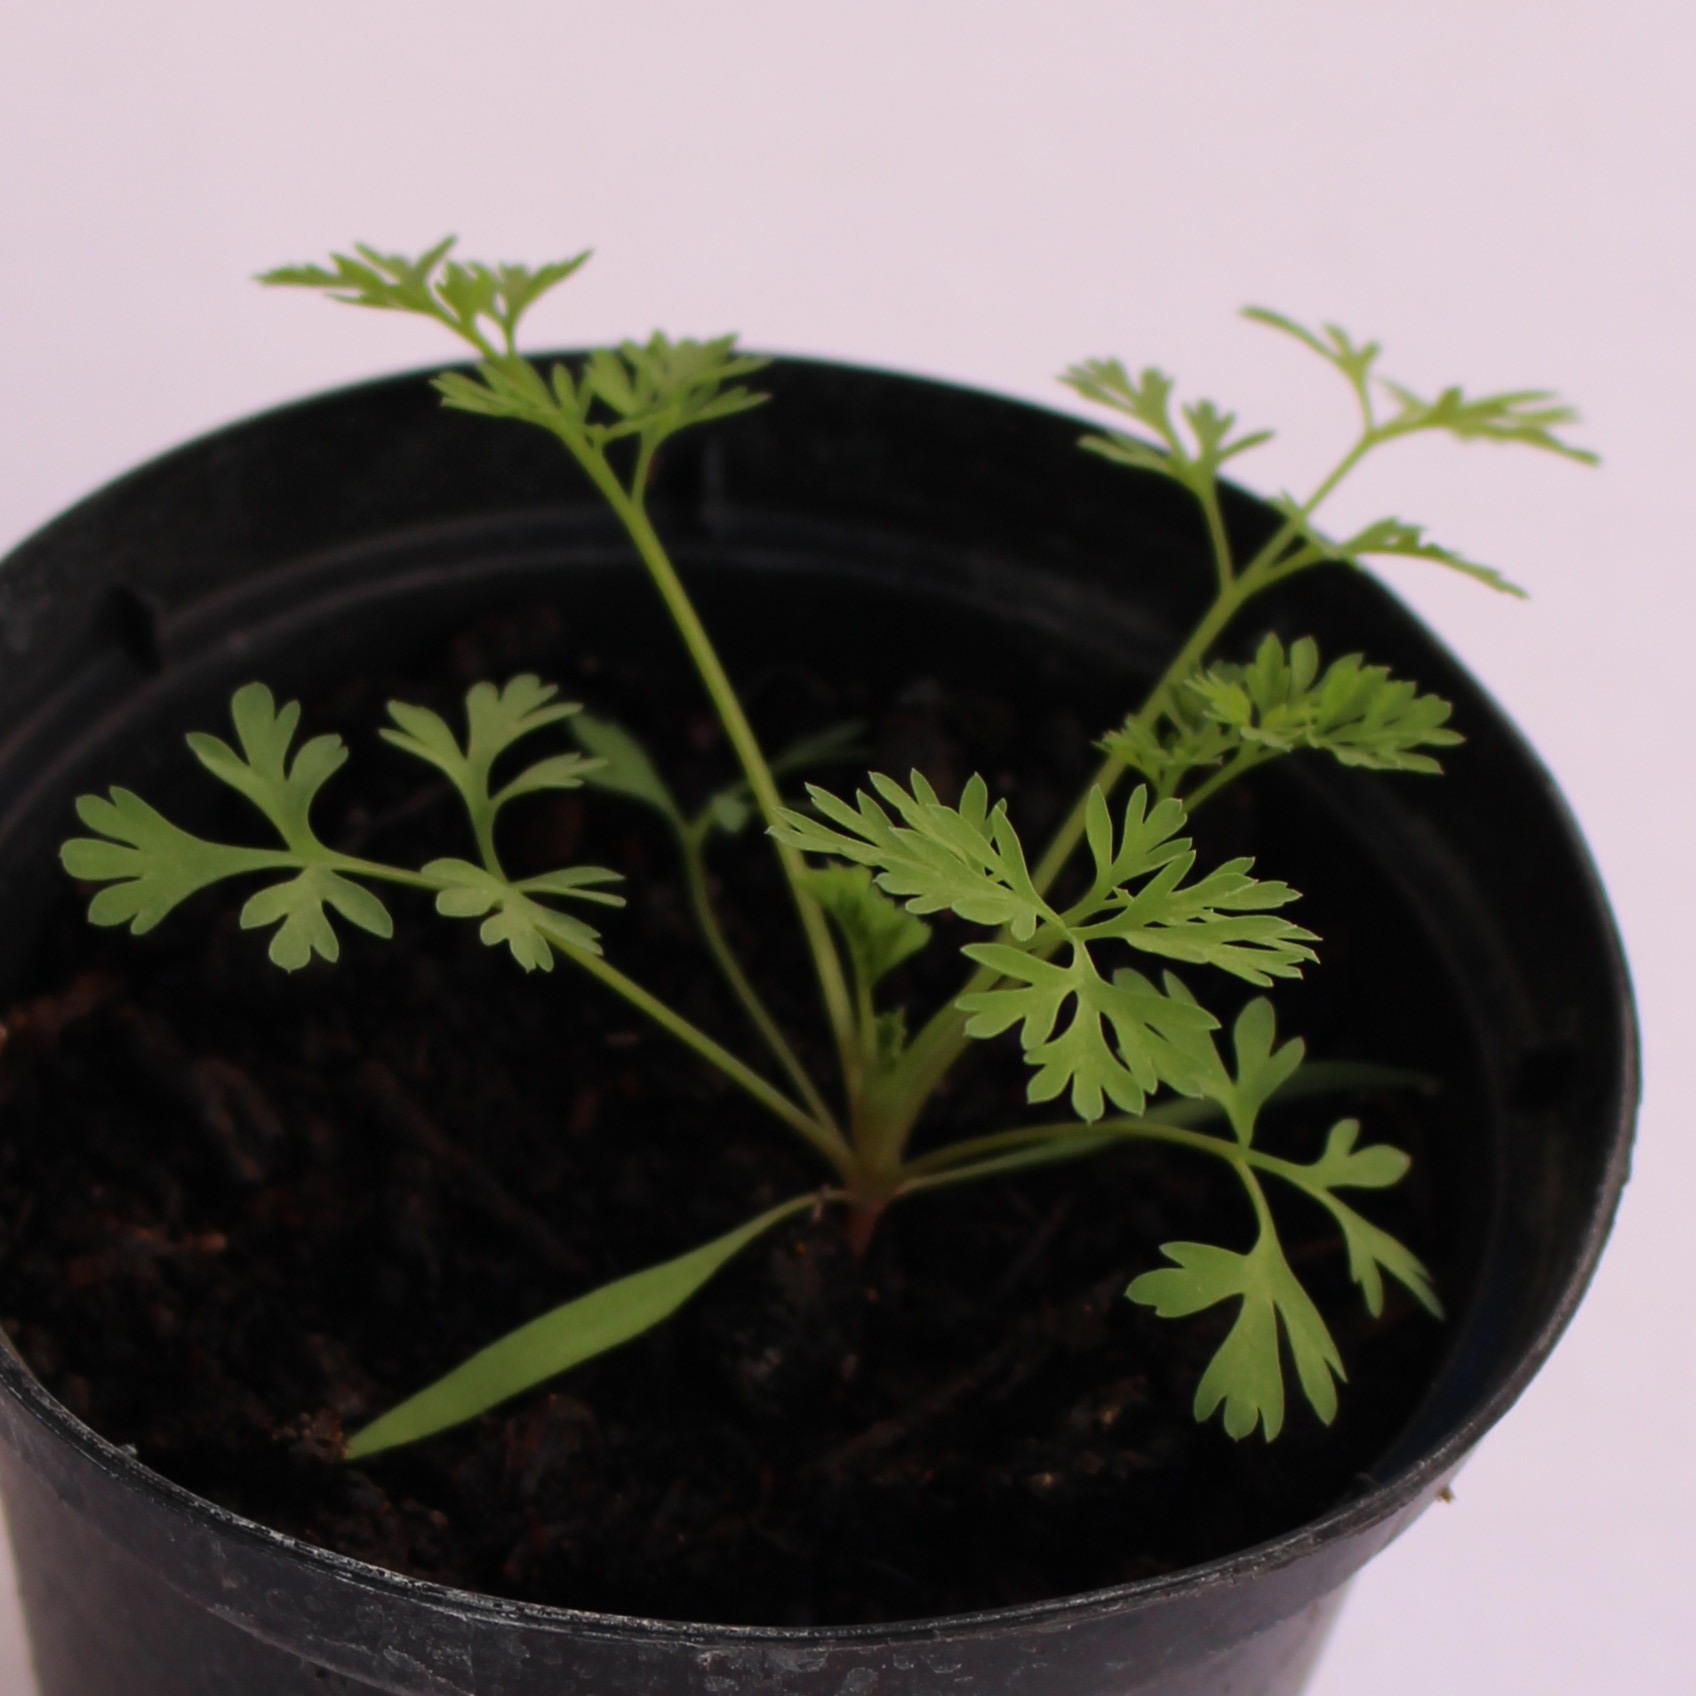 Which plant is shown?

Fumaria officinalis
